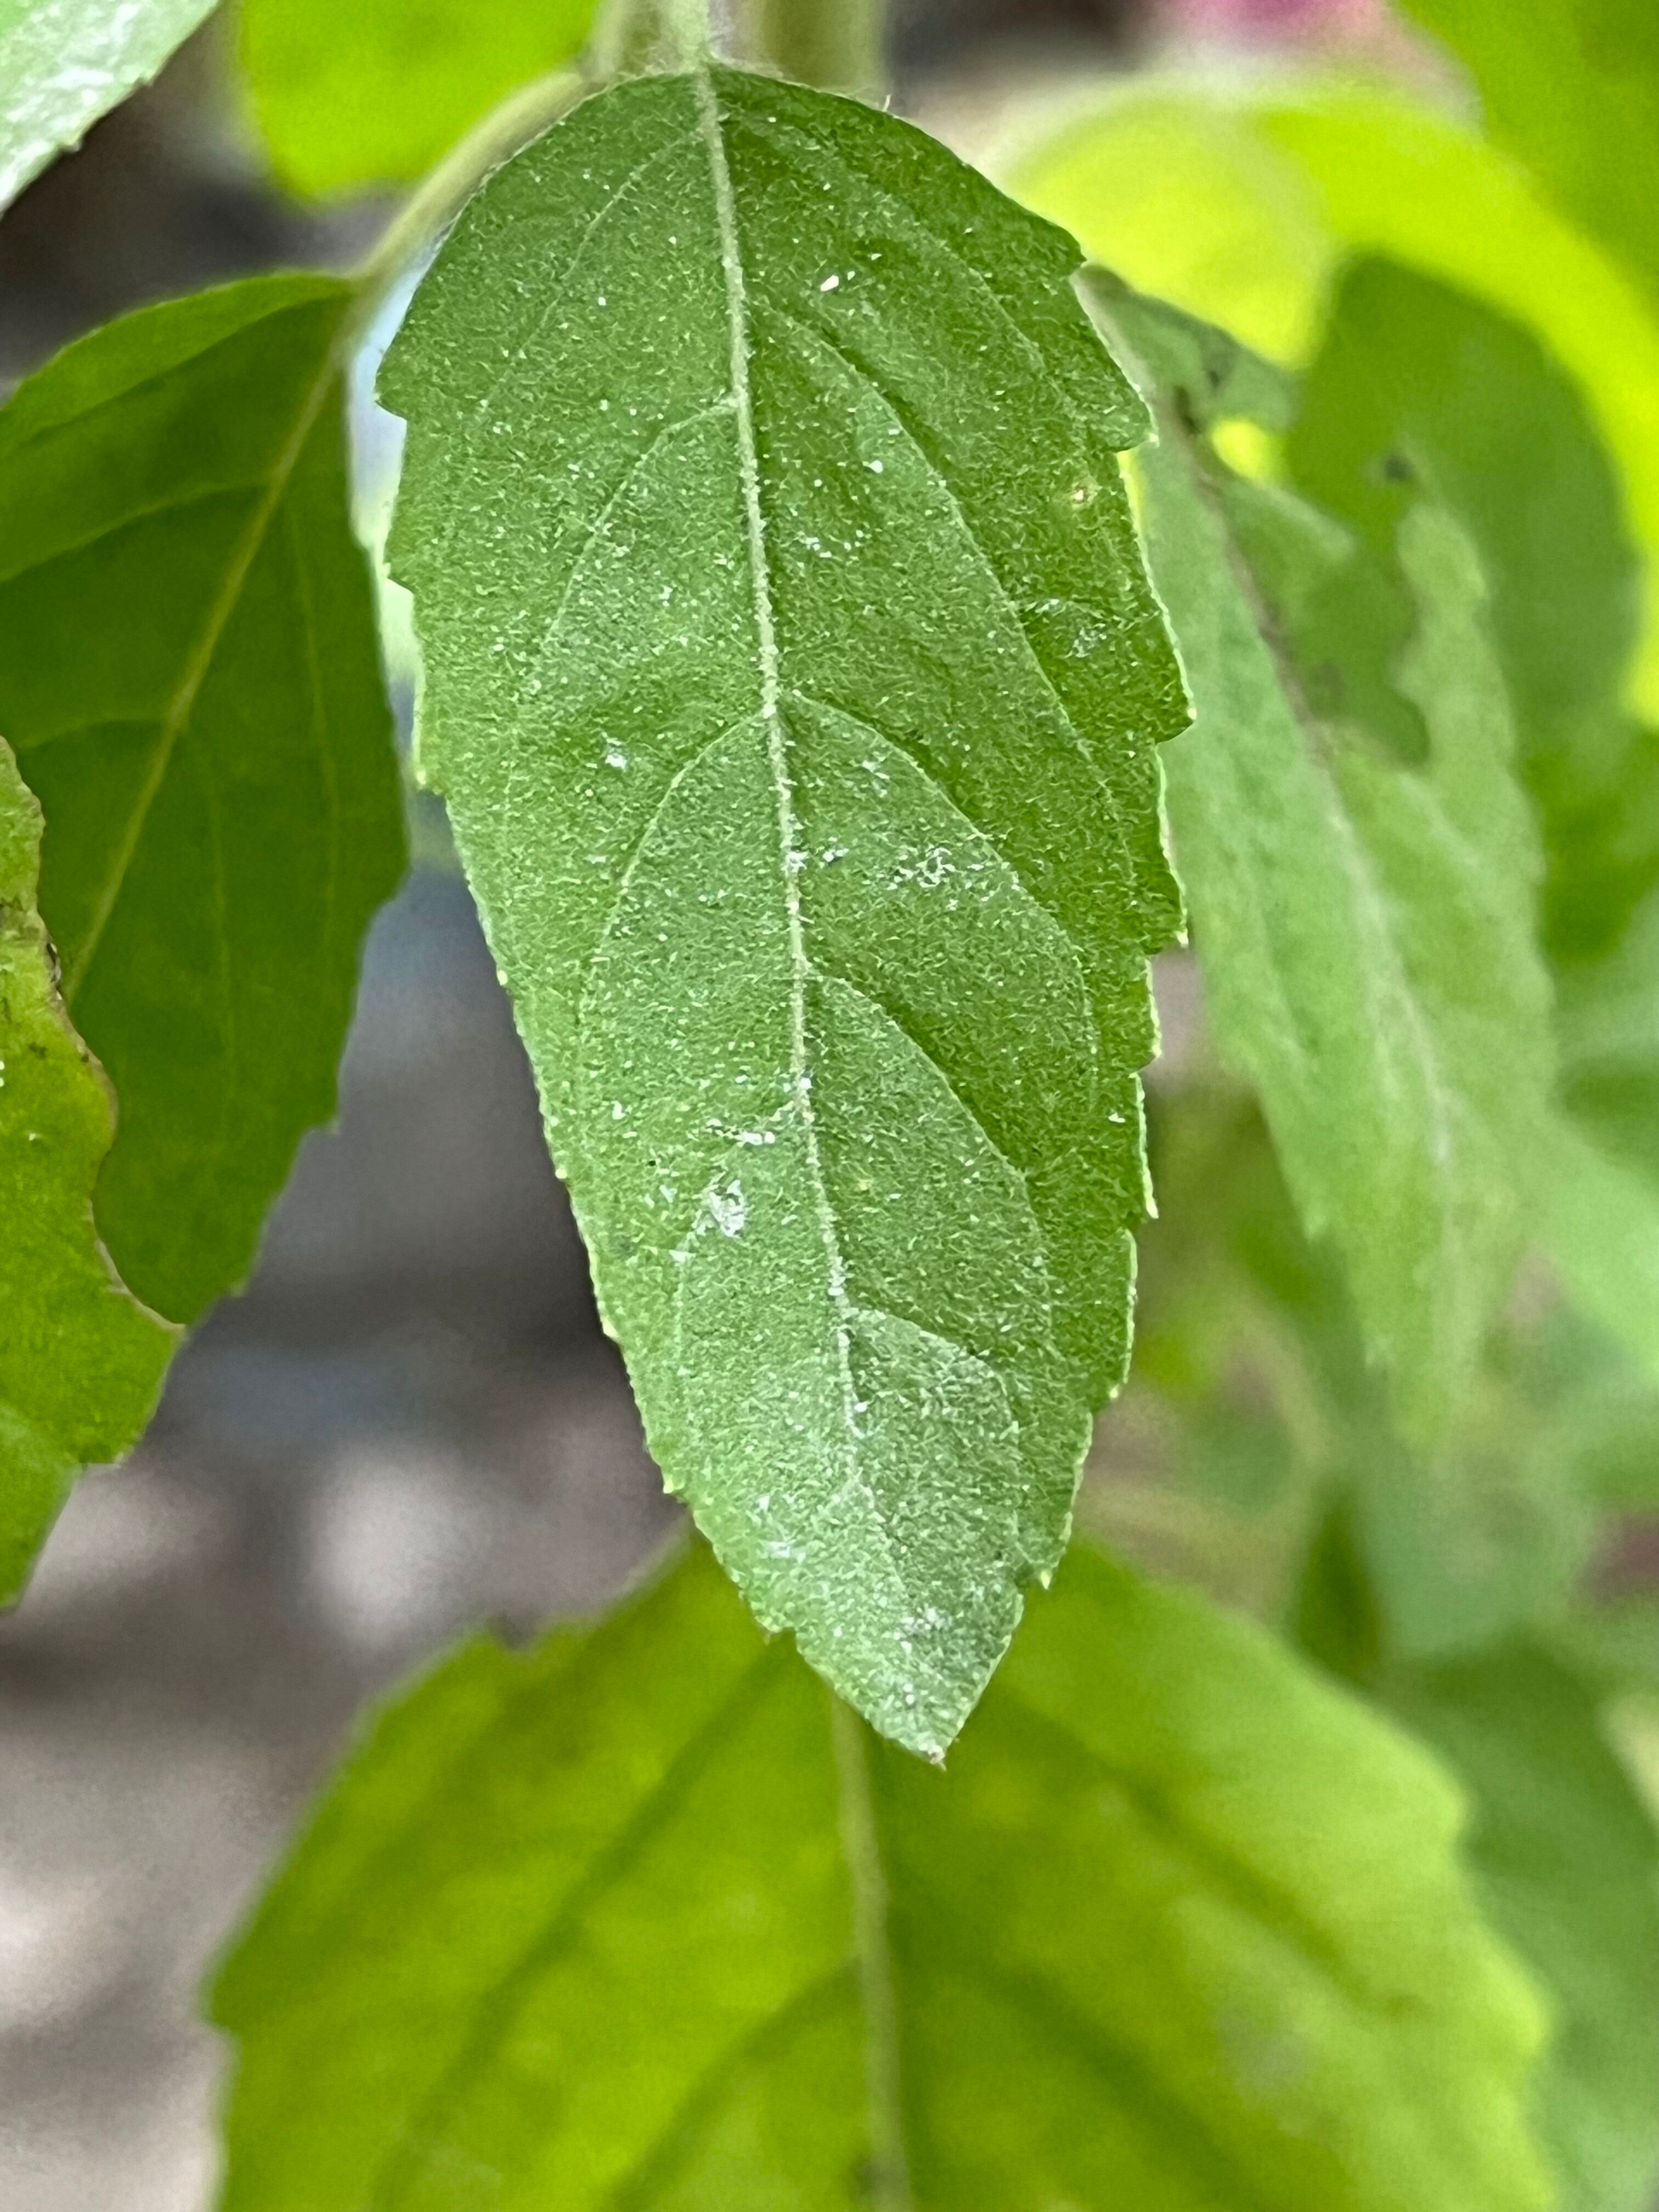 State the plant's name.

tulshi
